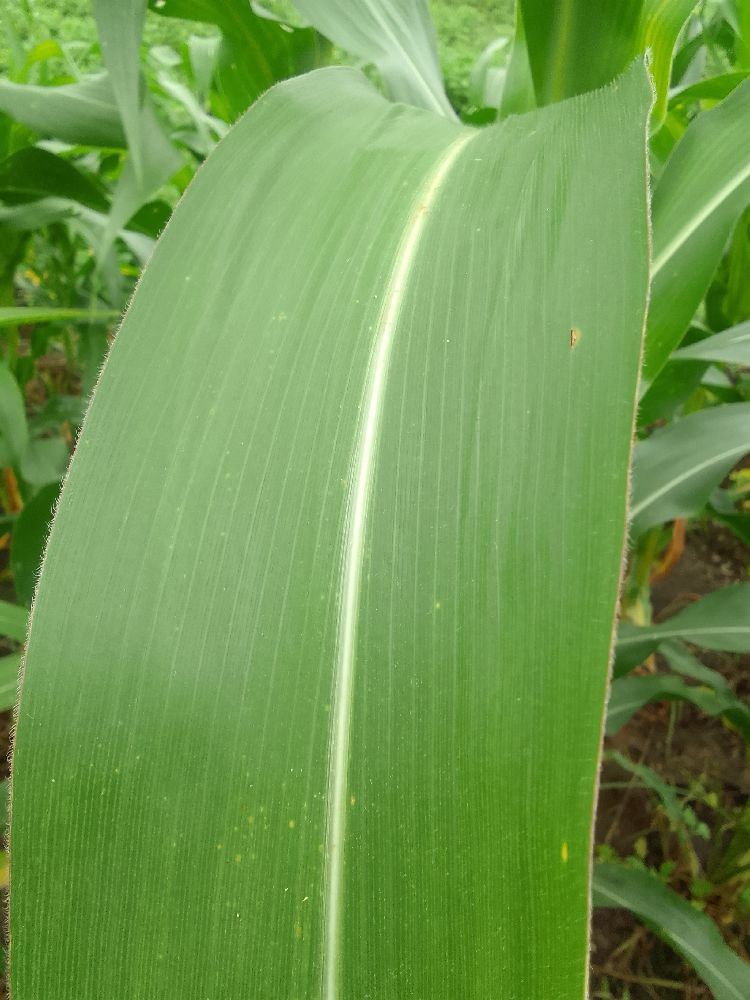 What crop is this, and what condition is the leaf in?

maize, healthy
